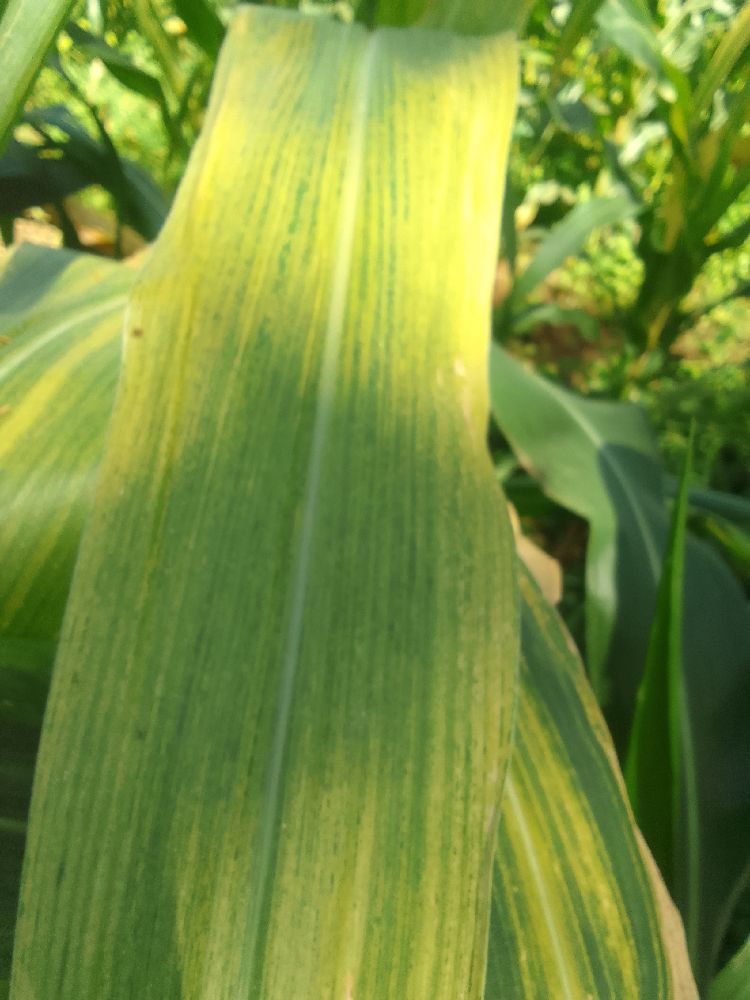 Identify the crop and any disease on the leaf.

maize, maize lethal necrosis
